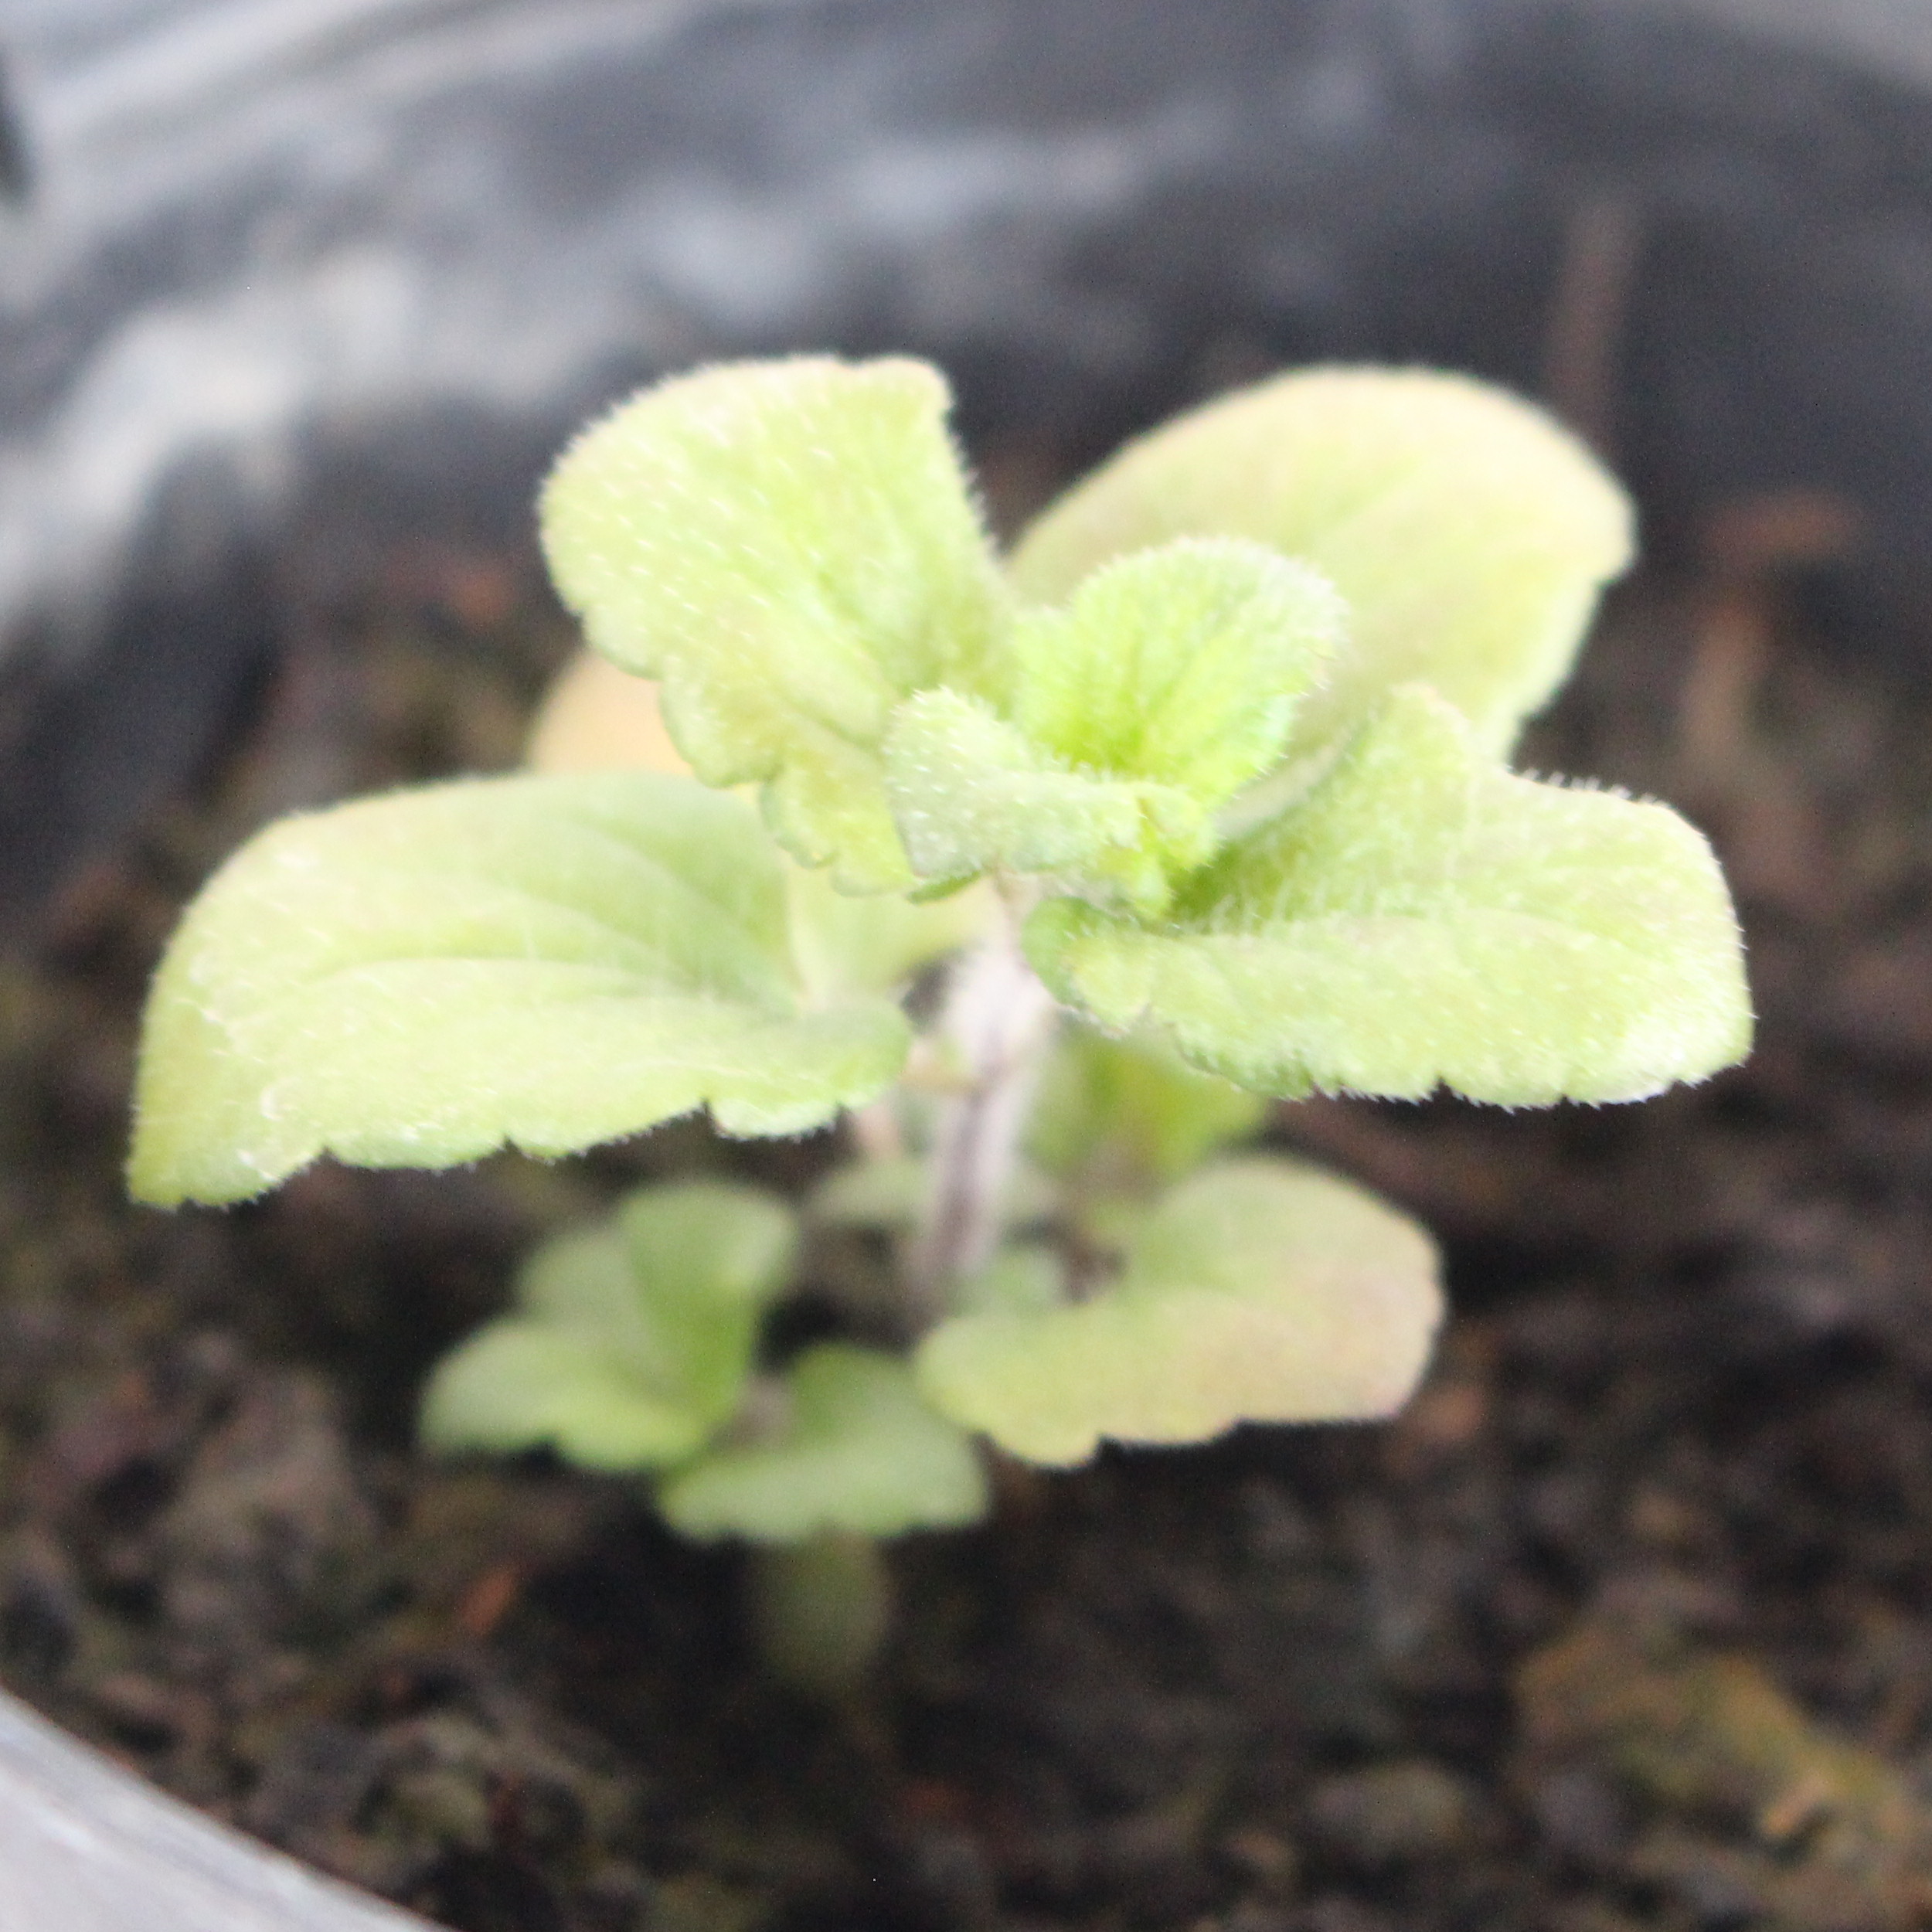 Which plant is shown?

Veronica persica
